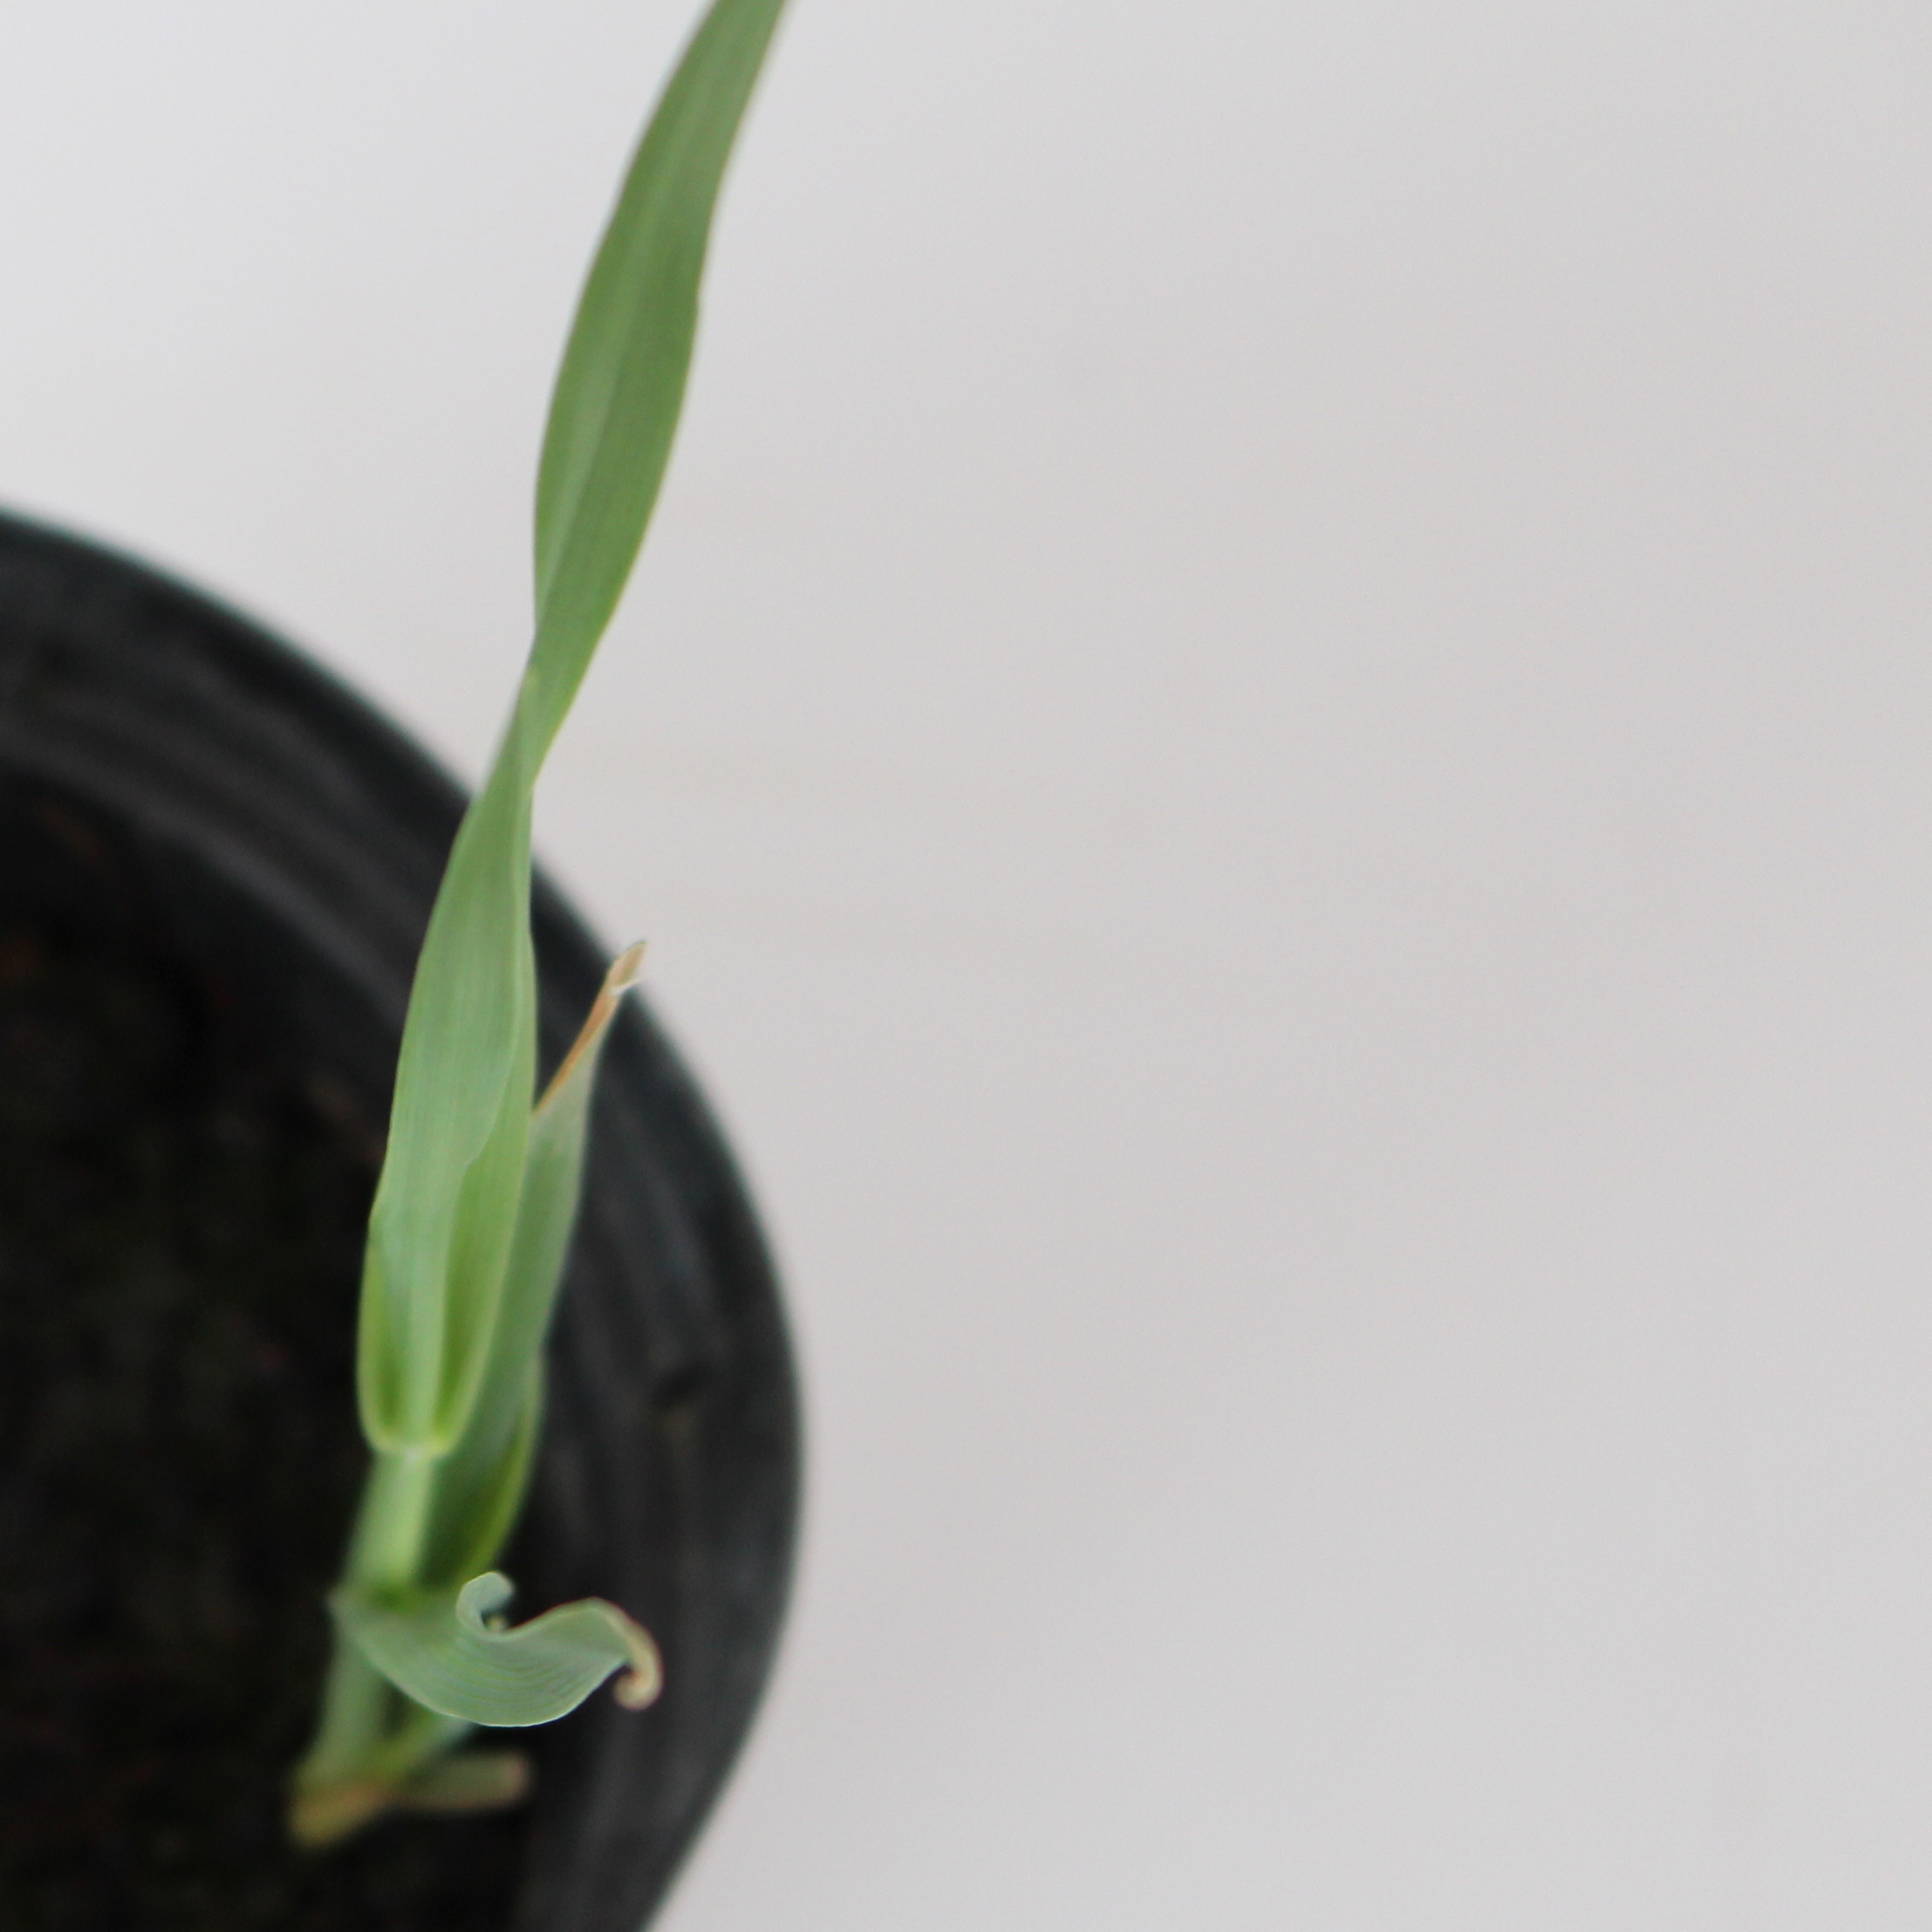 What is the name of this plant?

Avena sterilis
